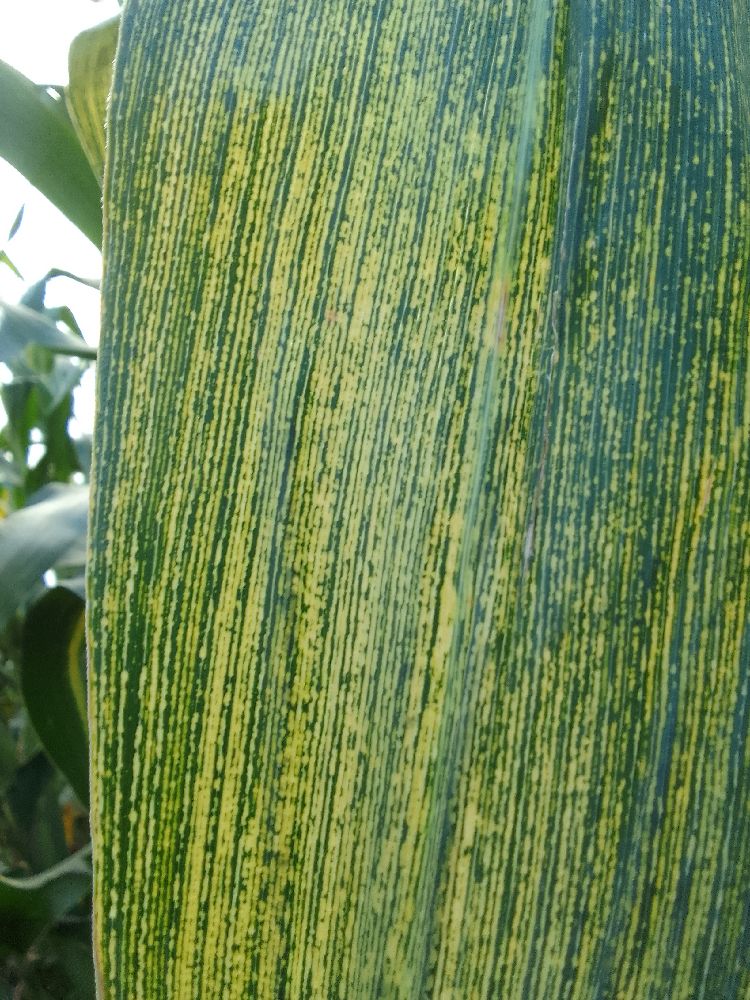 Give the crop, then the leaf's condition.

maize, maize streak virus
